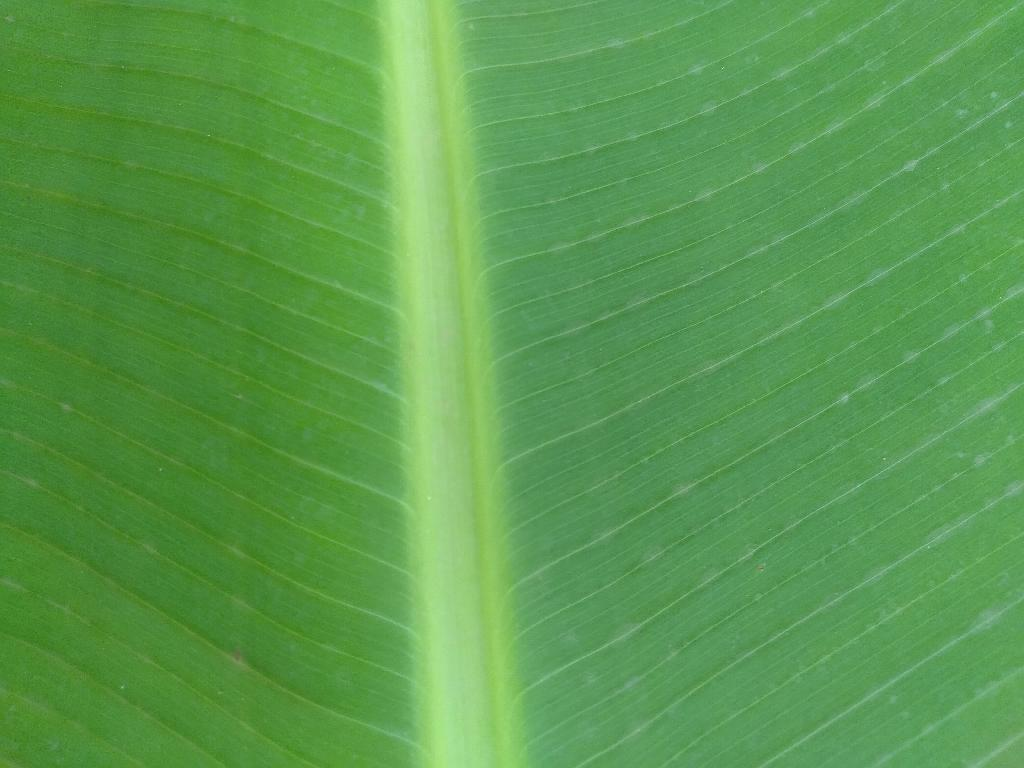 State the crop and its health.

banana, healthy
